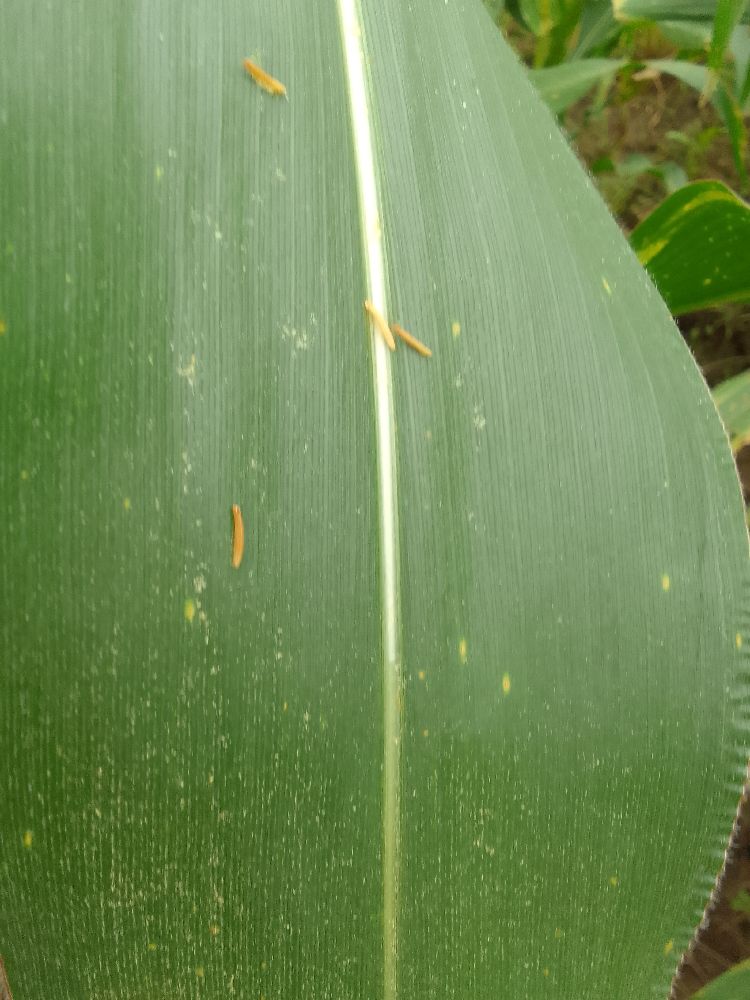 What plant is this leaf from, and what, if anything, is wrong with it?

maize, healthy
